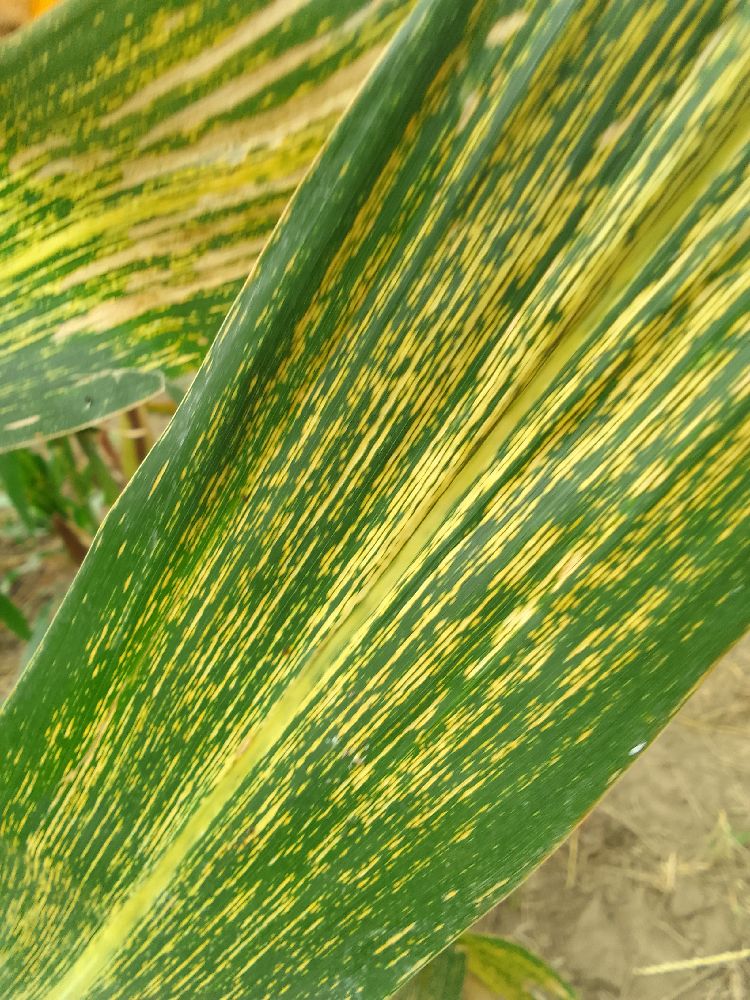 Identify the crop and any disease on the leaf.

maize, maize streak virus
